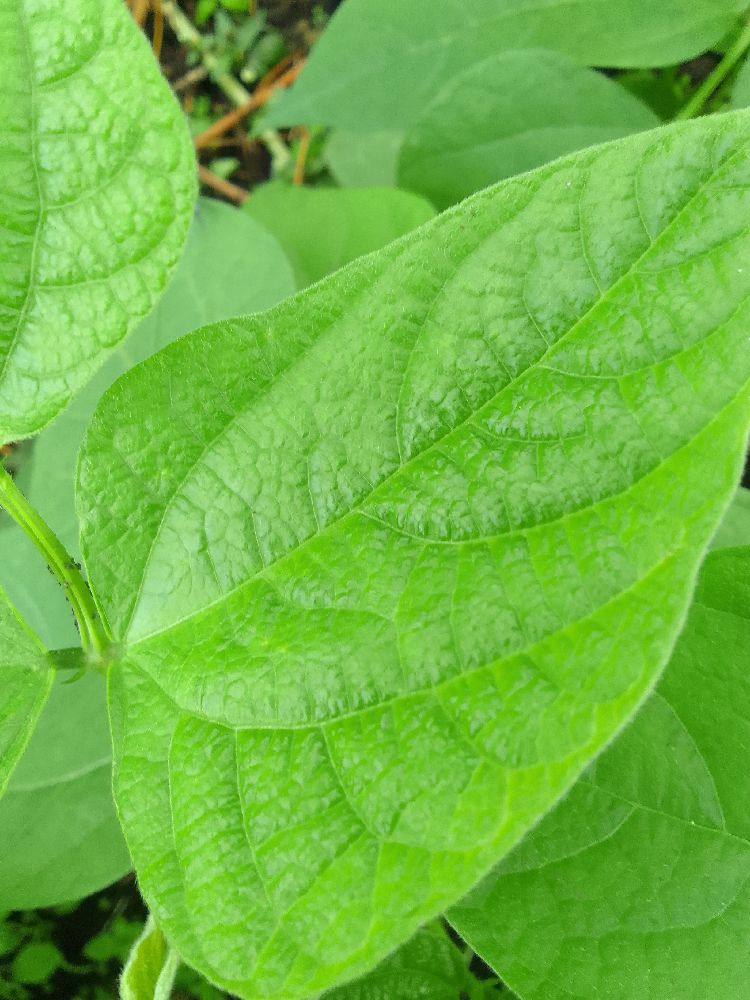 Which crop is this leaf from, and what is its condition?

common bean, healthy
